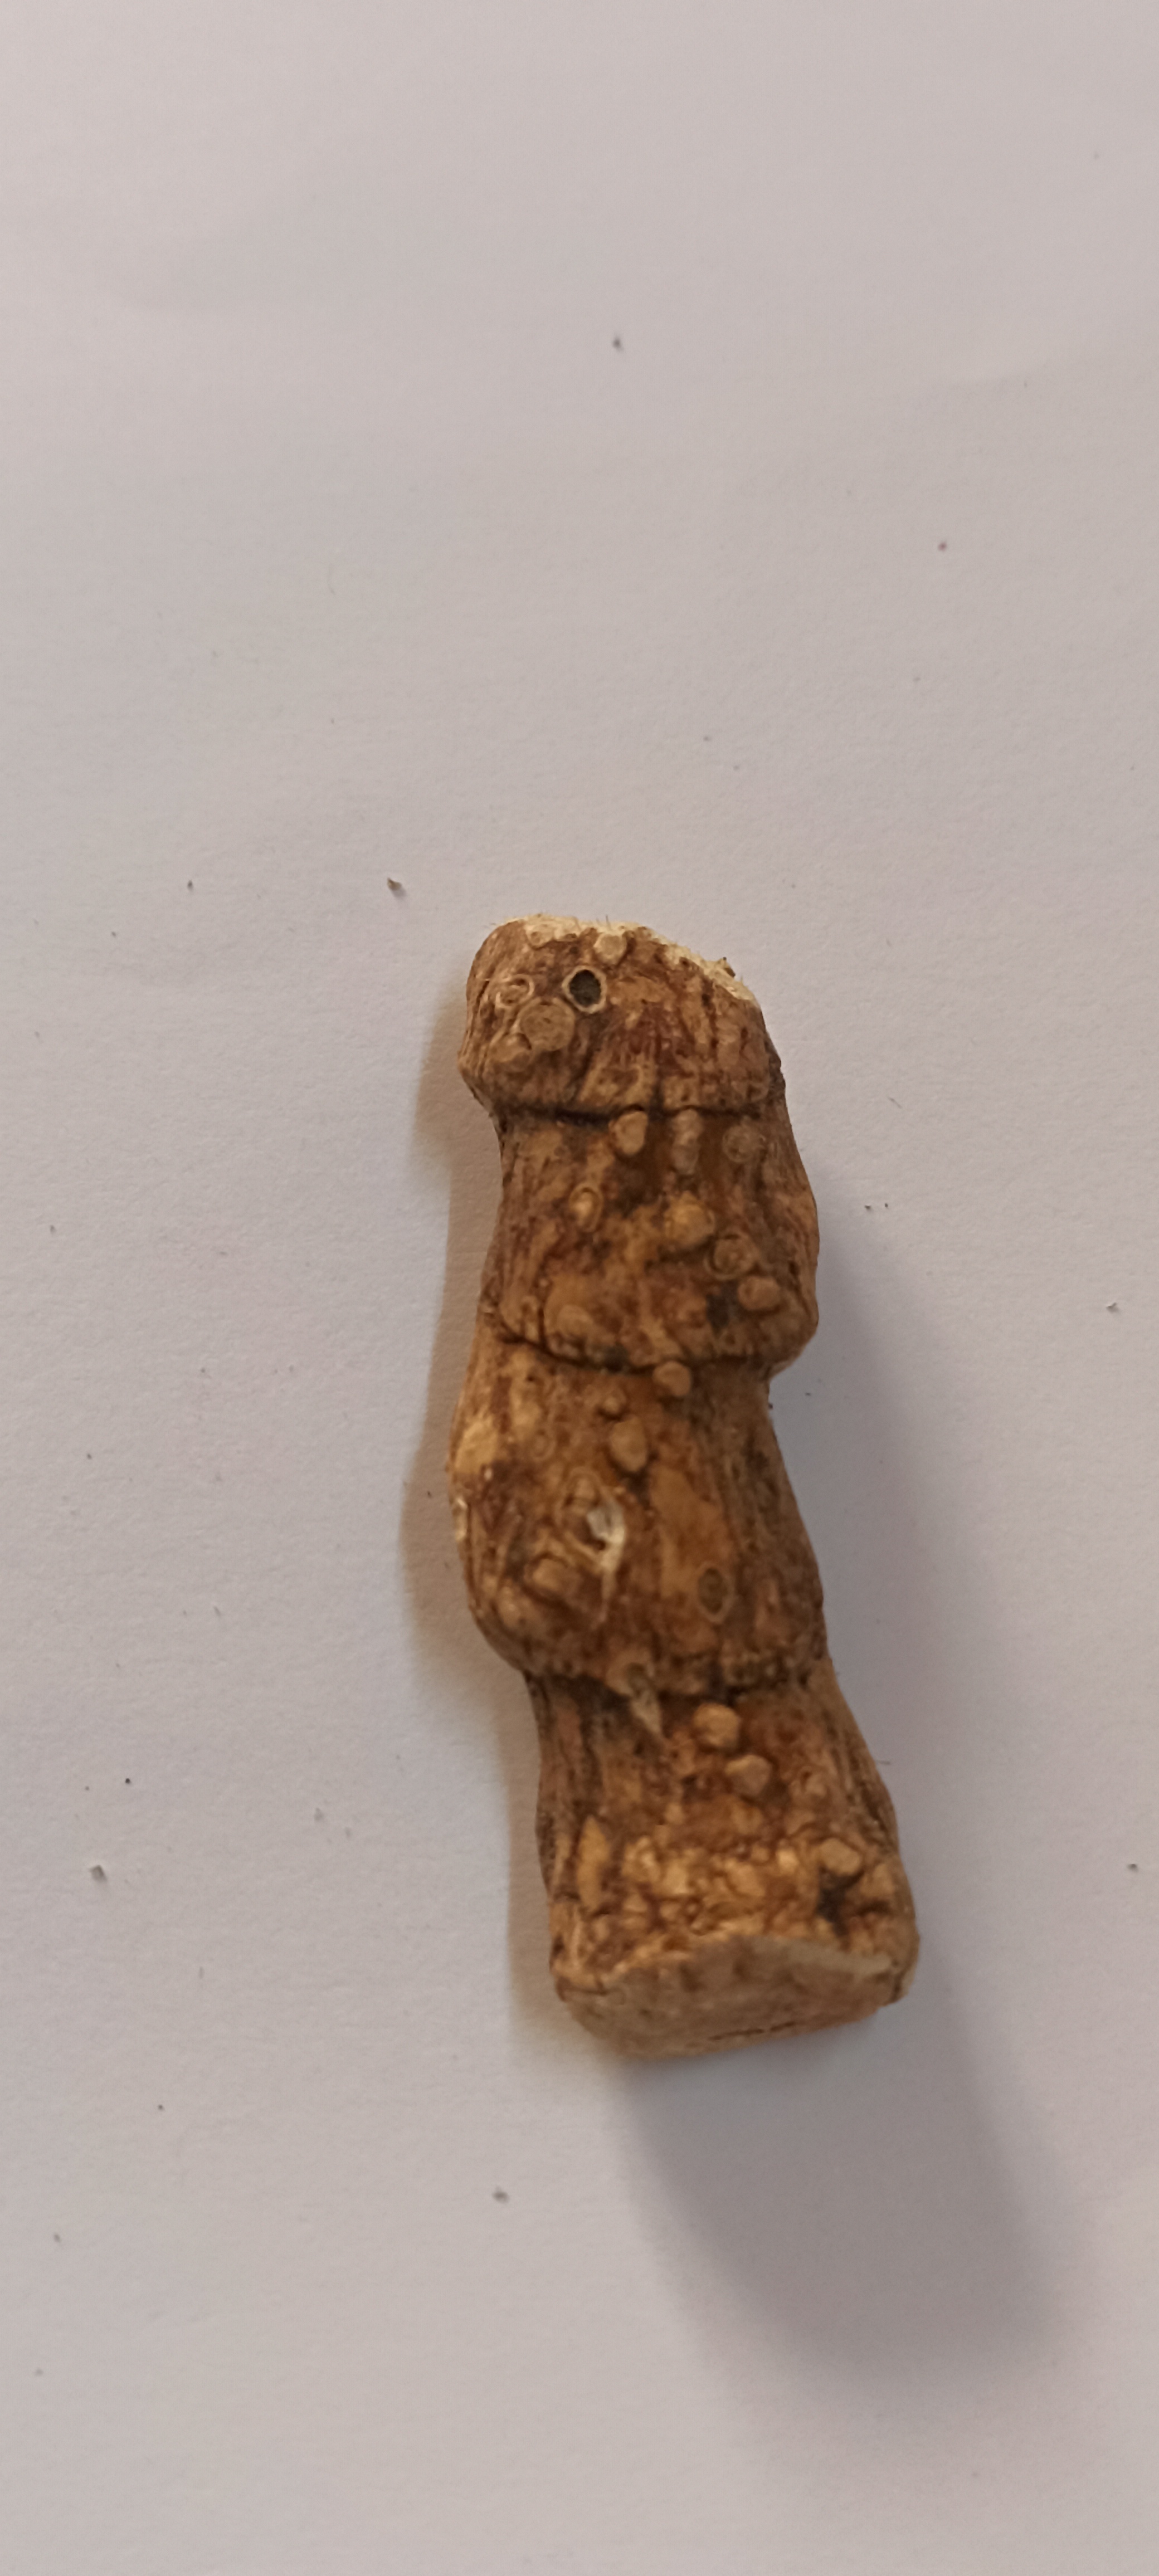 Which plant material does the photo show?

vekhand
